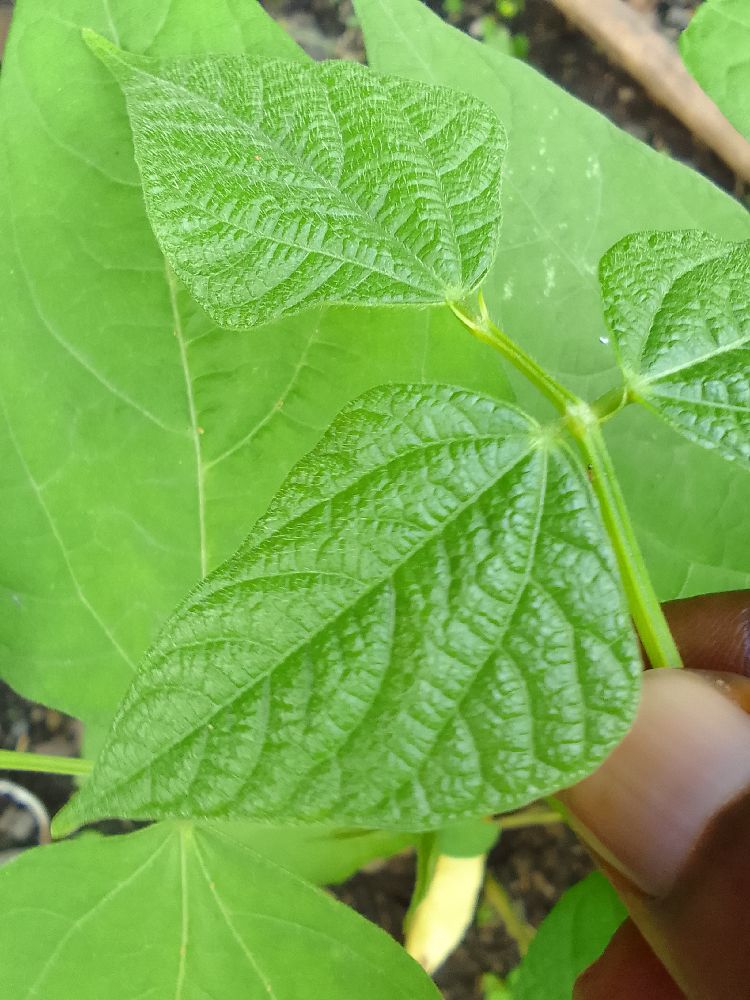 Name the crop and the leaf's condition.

common bean, healthy
